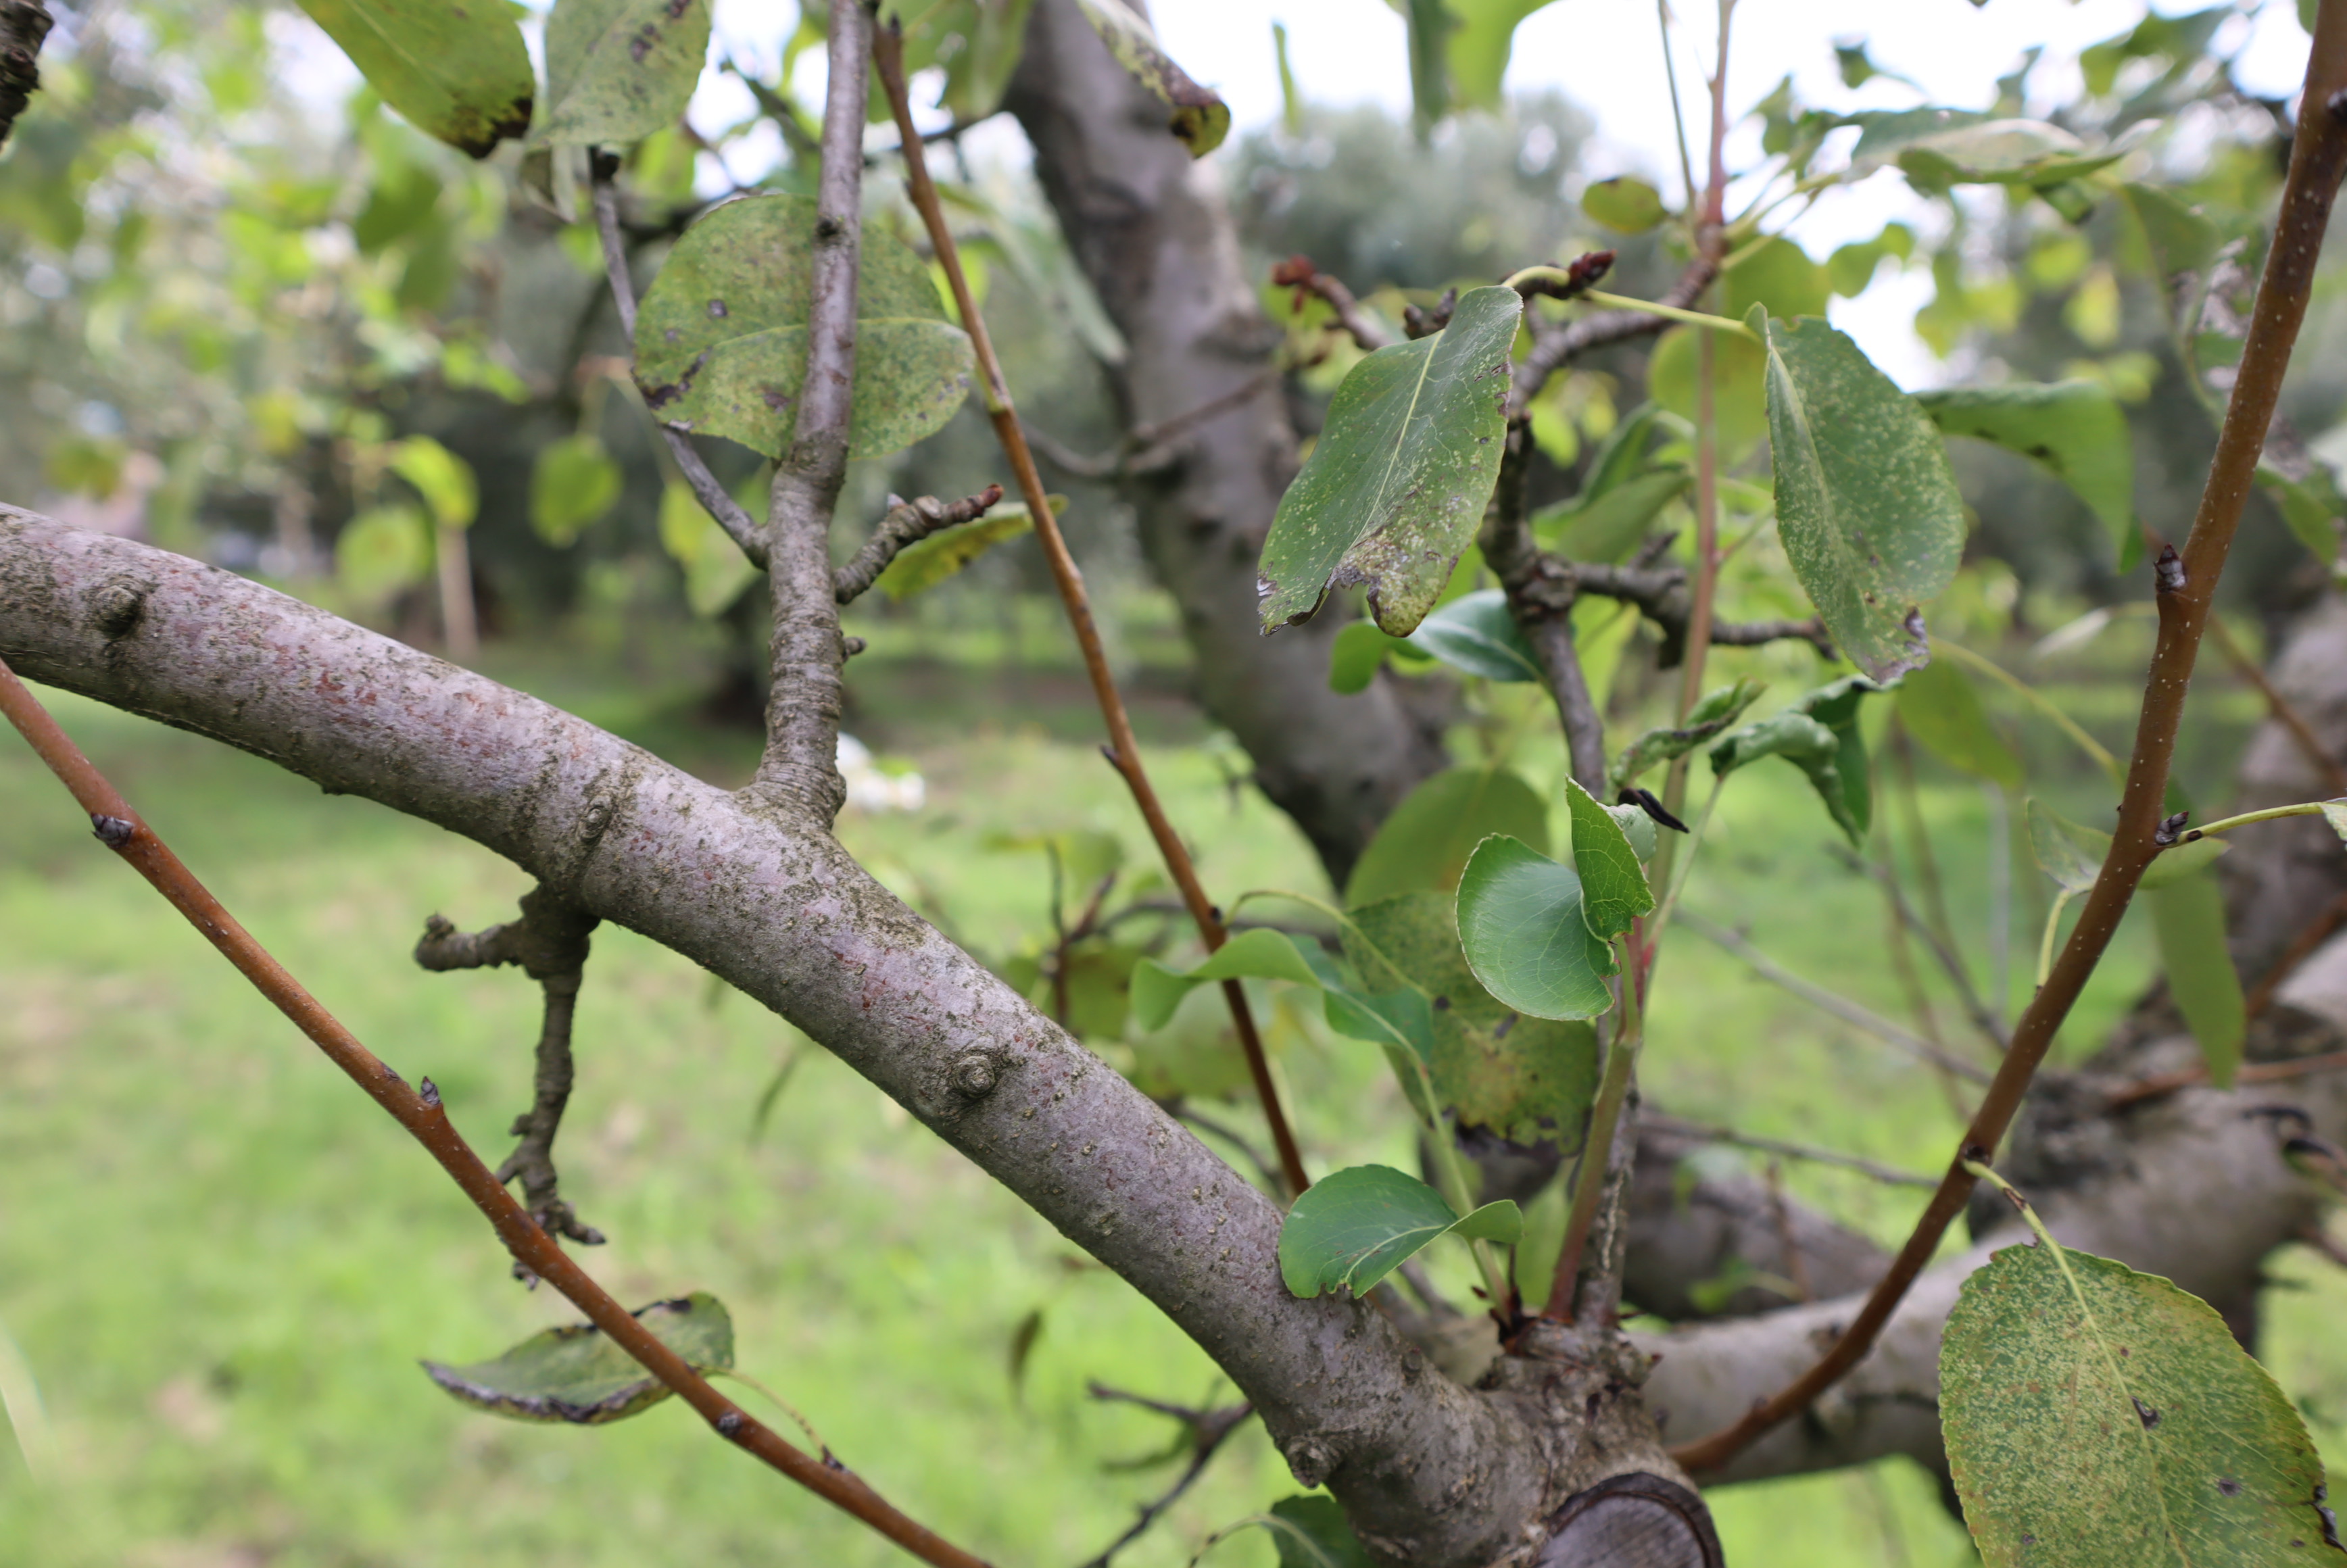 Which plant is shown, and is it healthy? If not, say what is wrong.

pear, black spot, tingid
